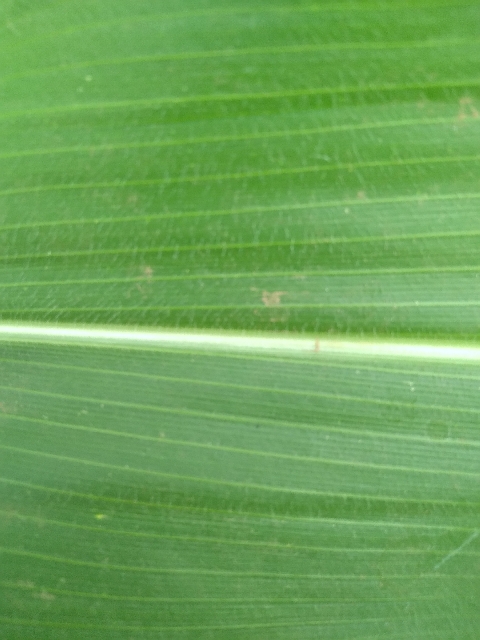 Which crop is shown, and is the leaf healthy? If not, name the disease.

maize, healthy
